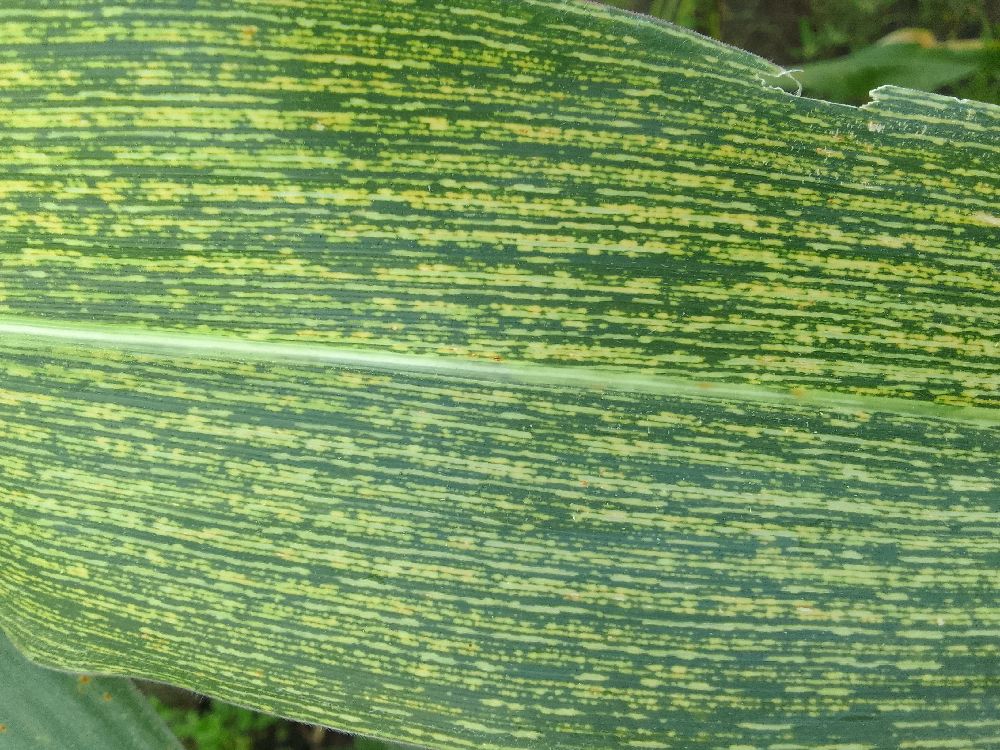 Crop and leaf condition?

maize, maize streak virus
